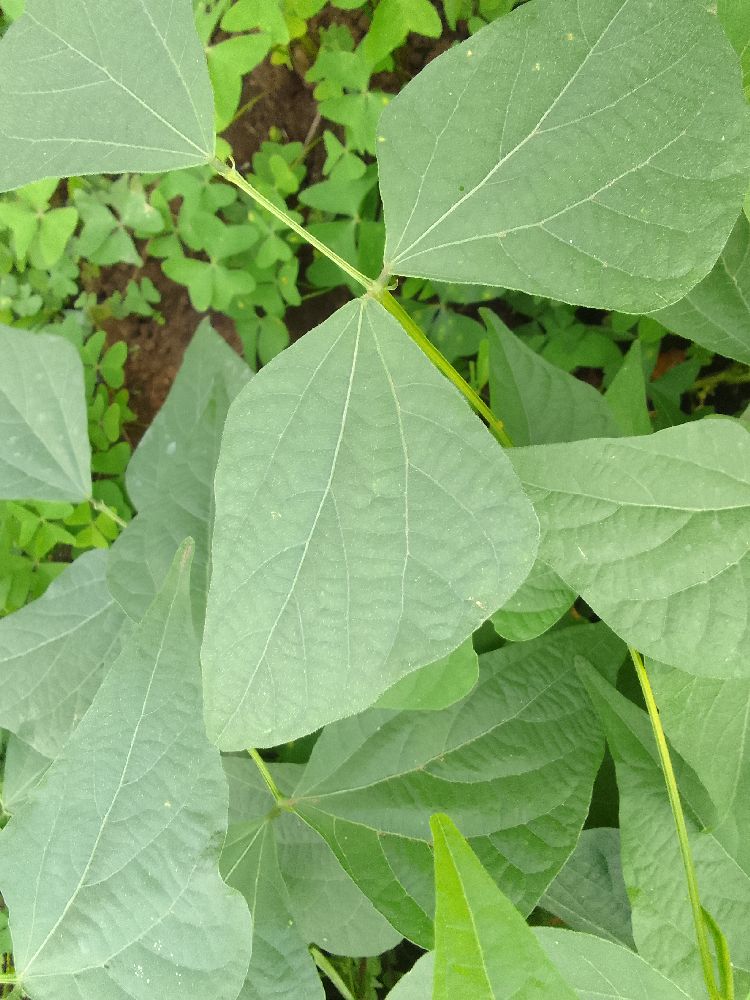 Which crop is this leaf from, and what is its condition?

common bean, healthy
